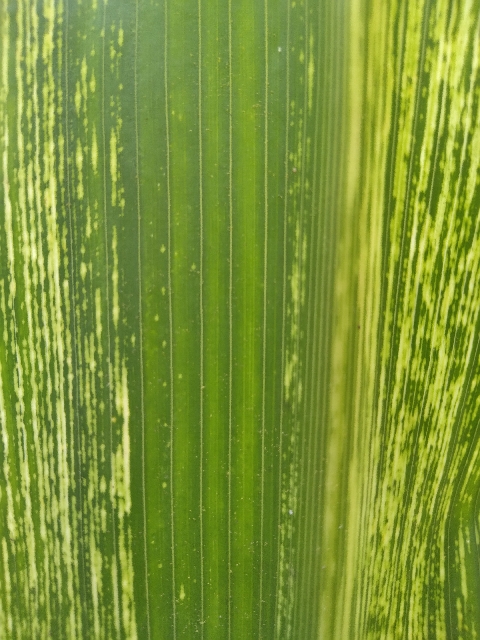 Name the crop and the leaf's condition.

maize, maize streak virus
